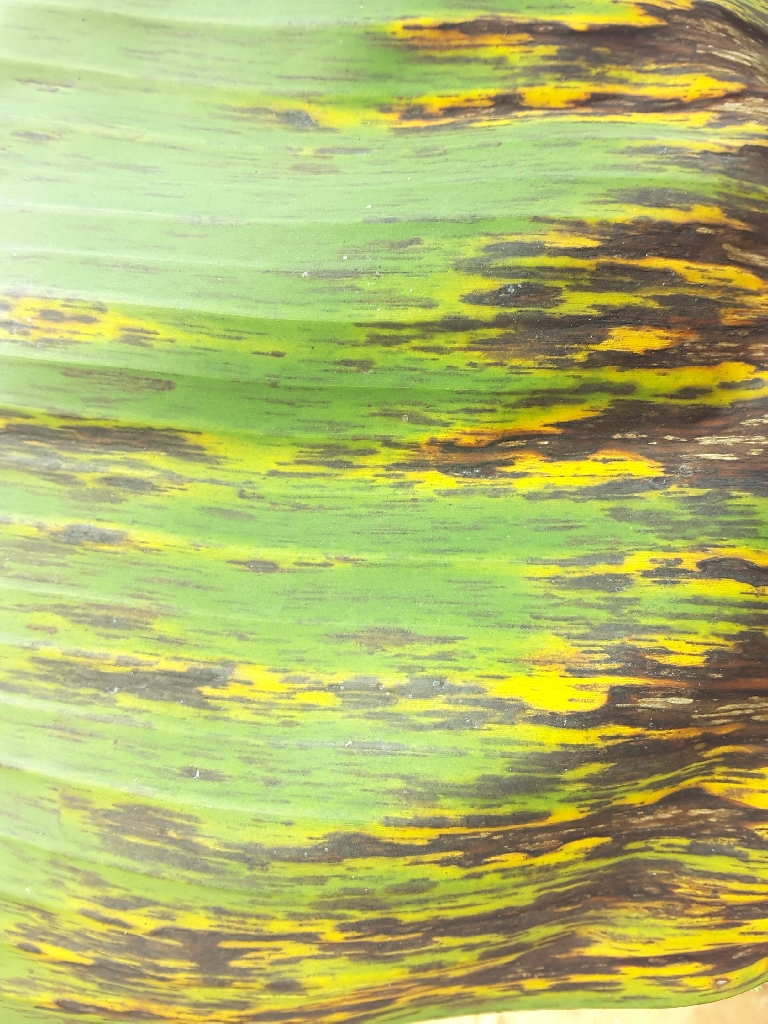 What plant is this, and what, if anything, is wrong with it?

banana, black sigatoka
